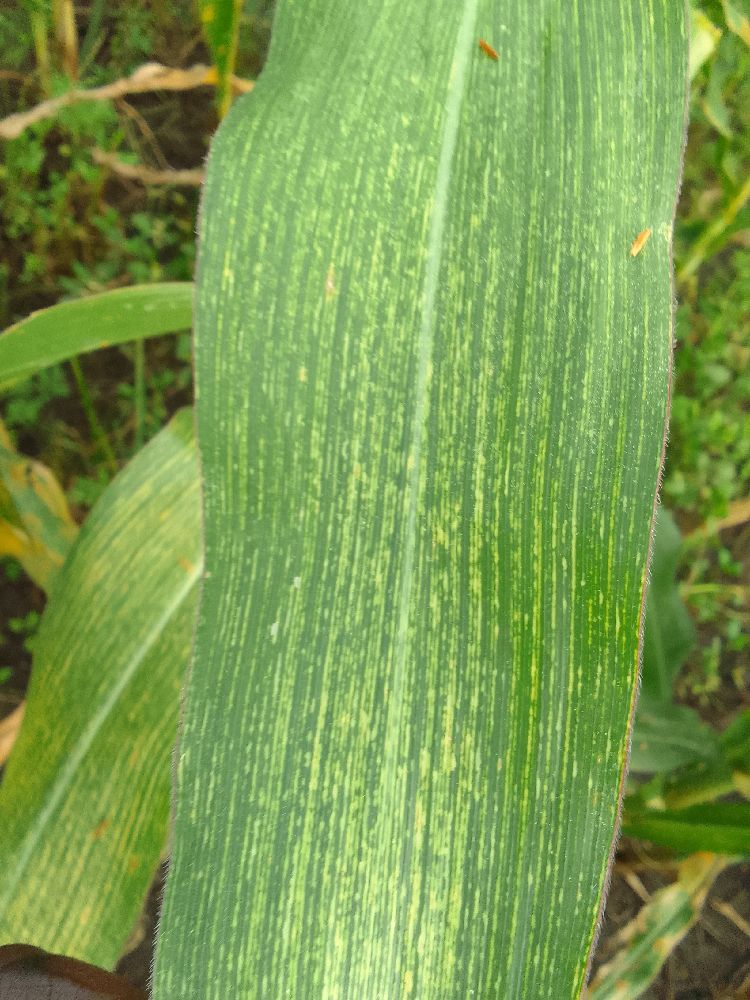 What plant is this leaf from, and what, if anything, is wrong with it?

maize, maize streak virus
